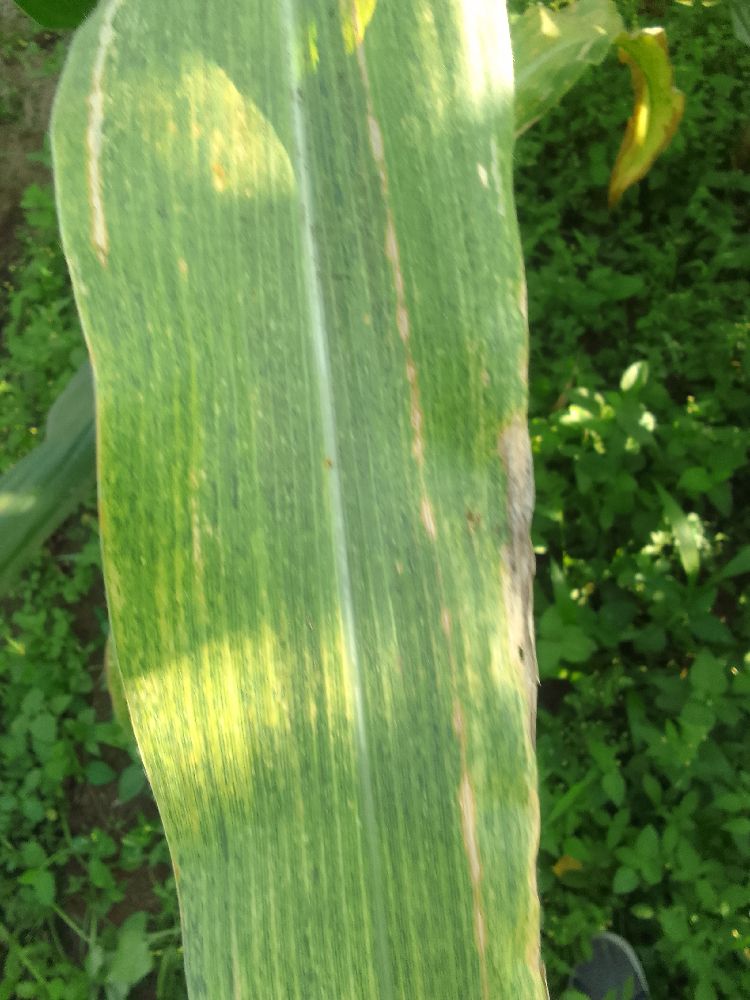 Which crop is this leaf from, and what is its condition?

maize, maize lethal necrosis
